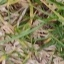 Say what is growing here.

grass
